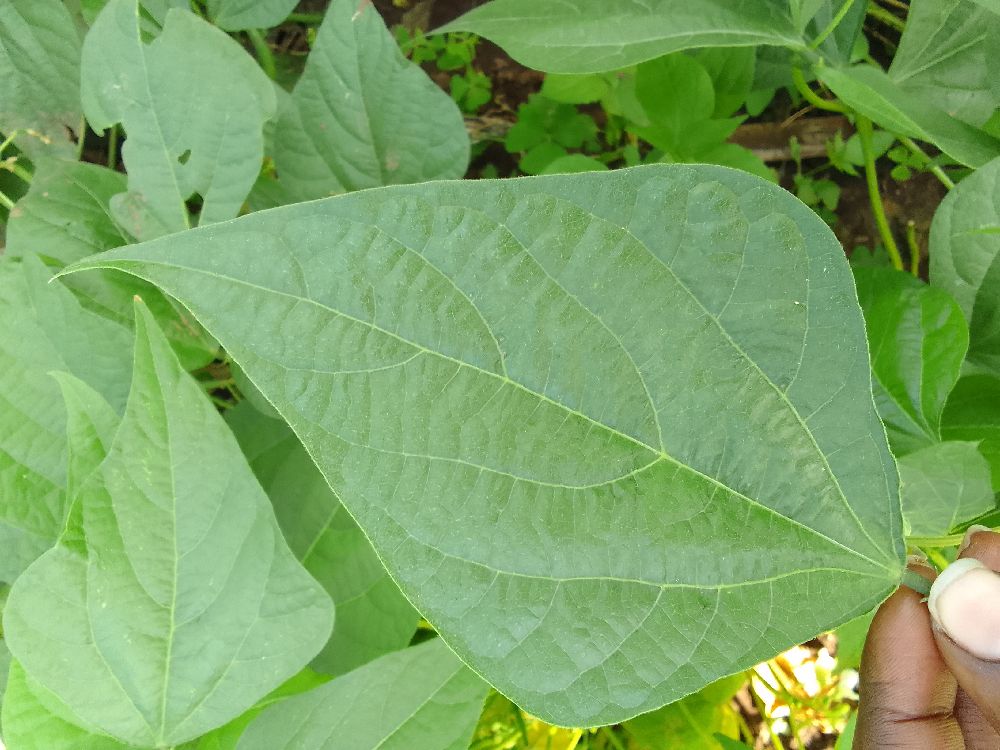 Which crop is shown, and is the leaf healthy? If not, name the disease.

common bean, healthy
